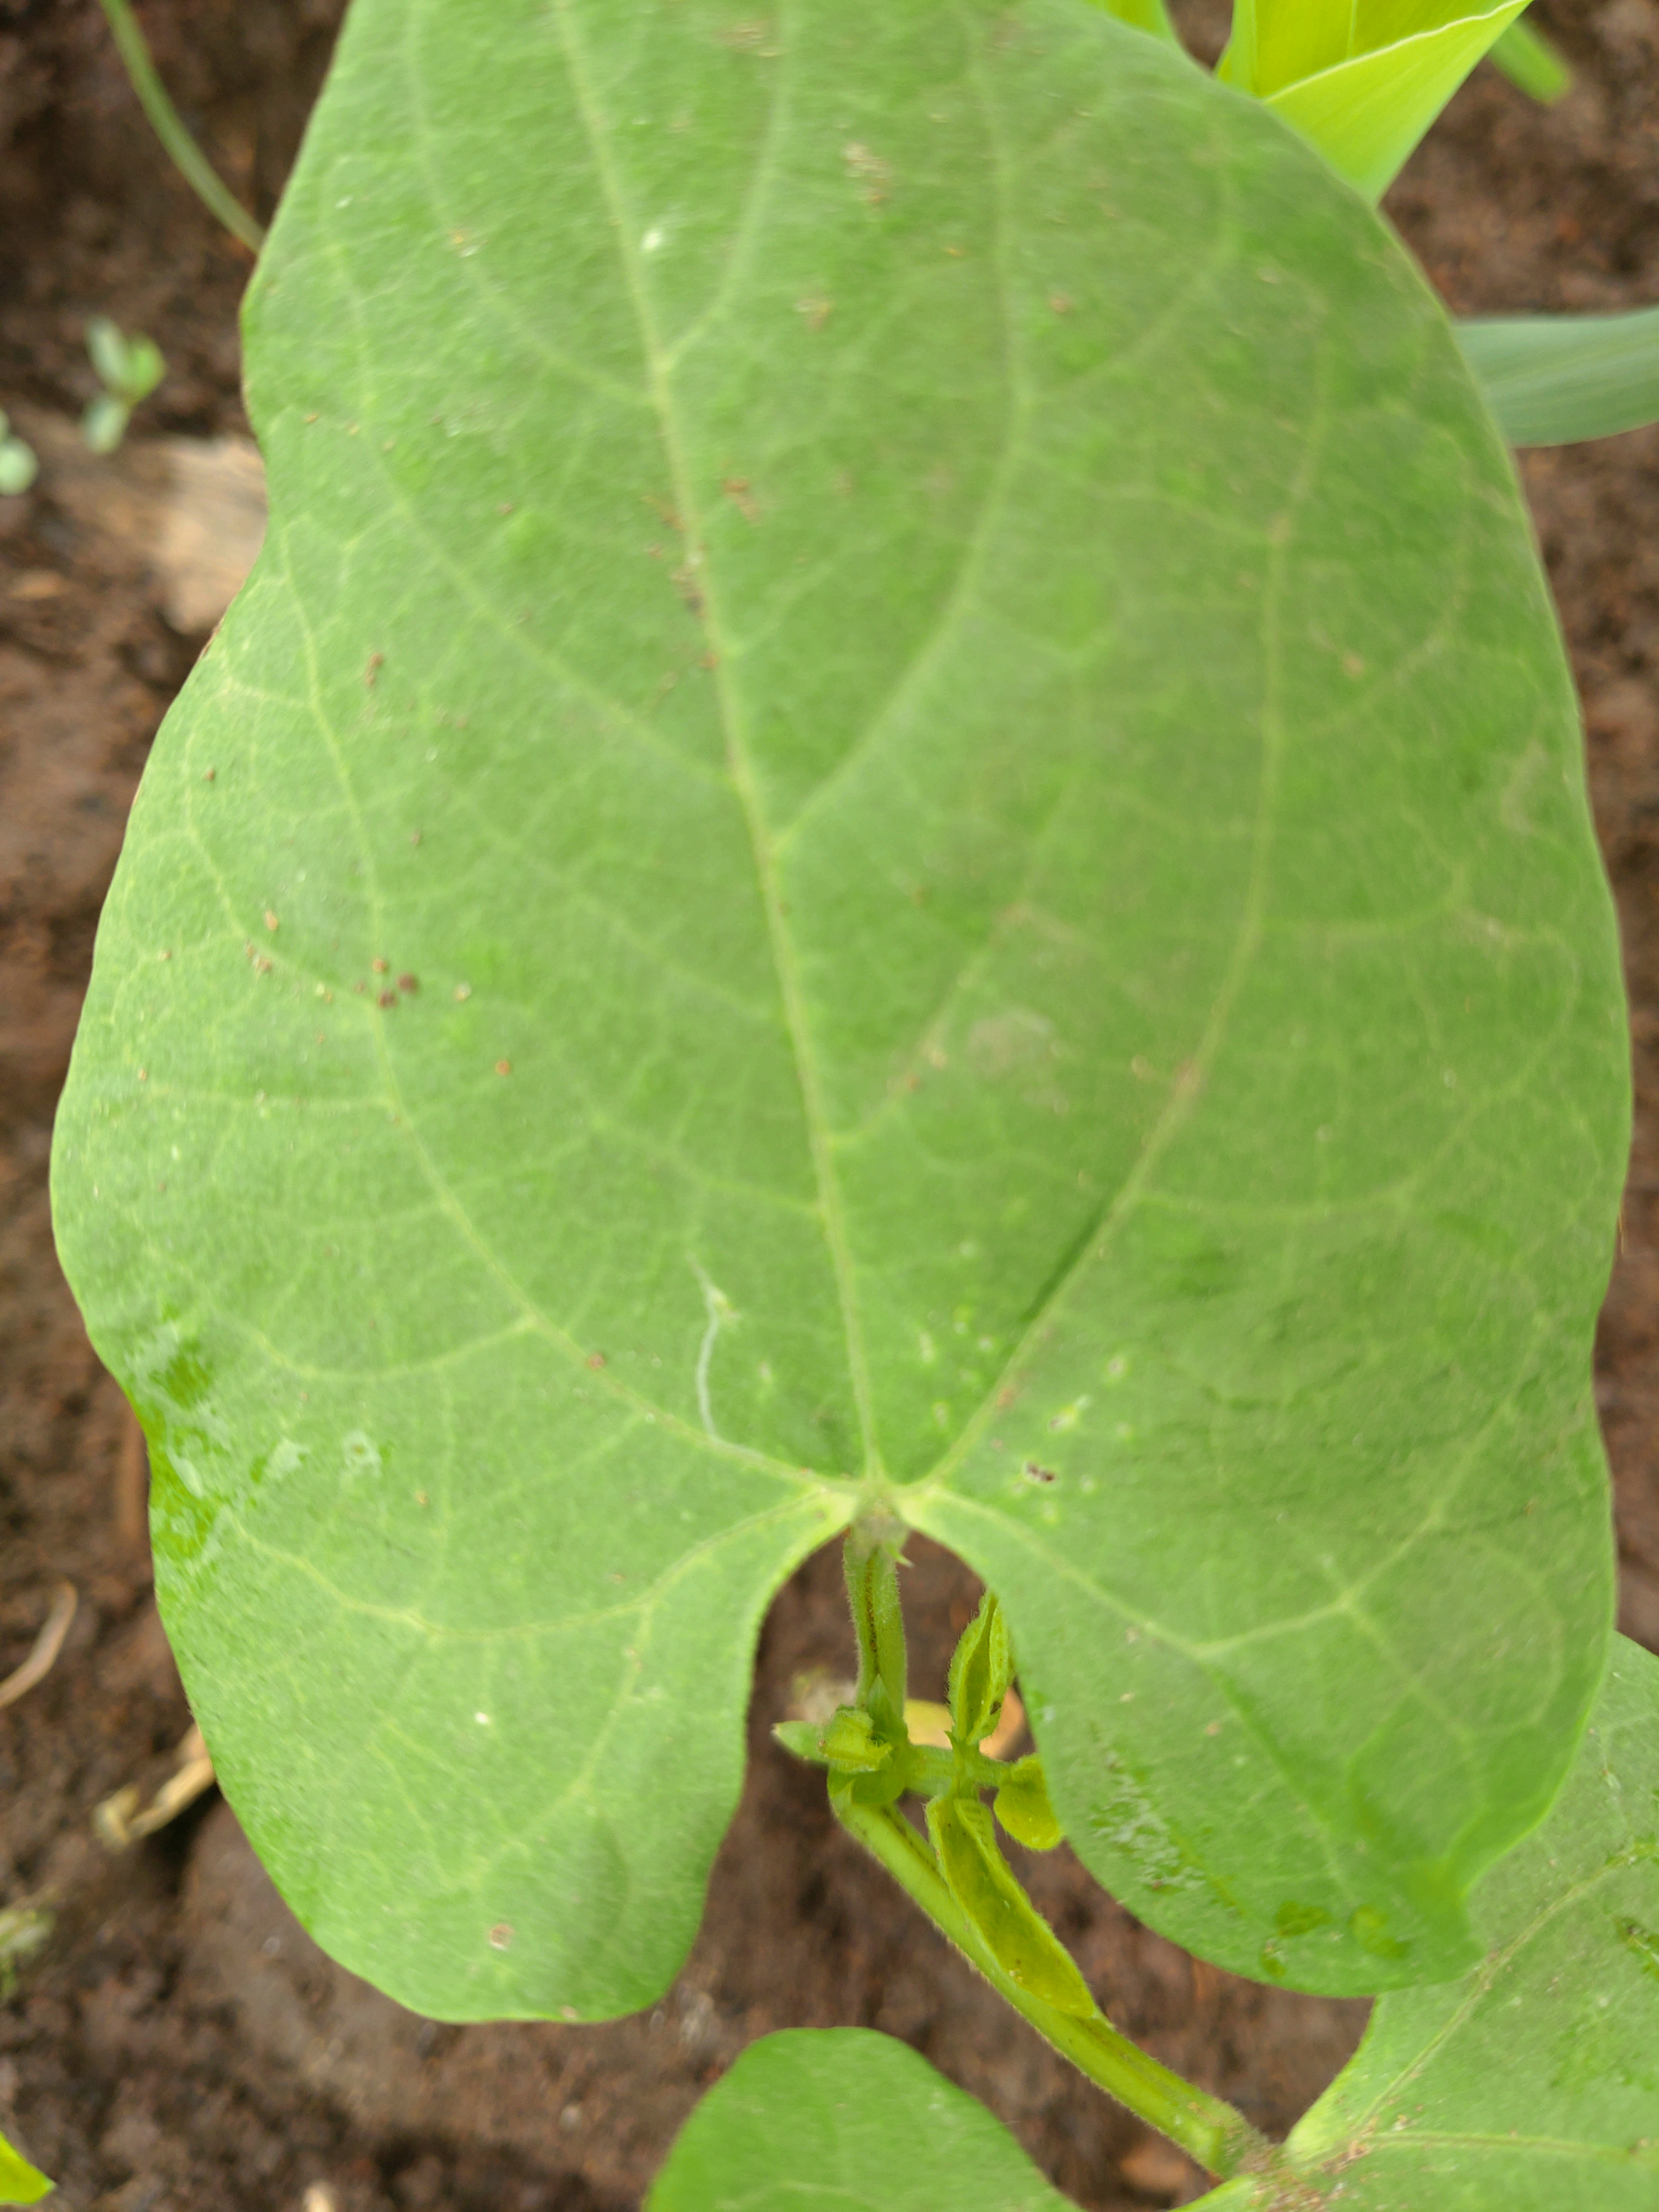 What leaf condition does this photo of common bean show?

healthy
